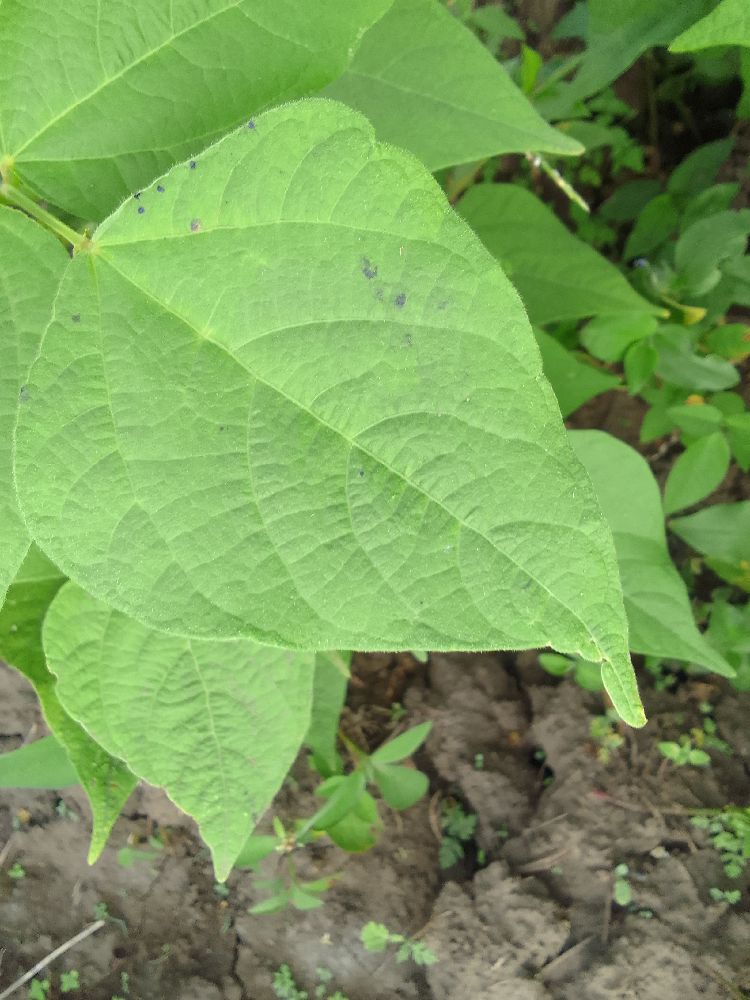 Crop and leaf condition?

common bean, healthy
